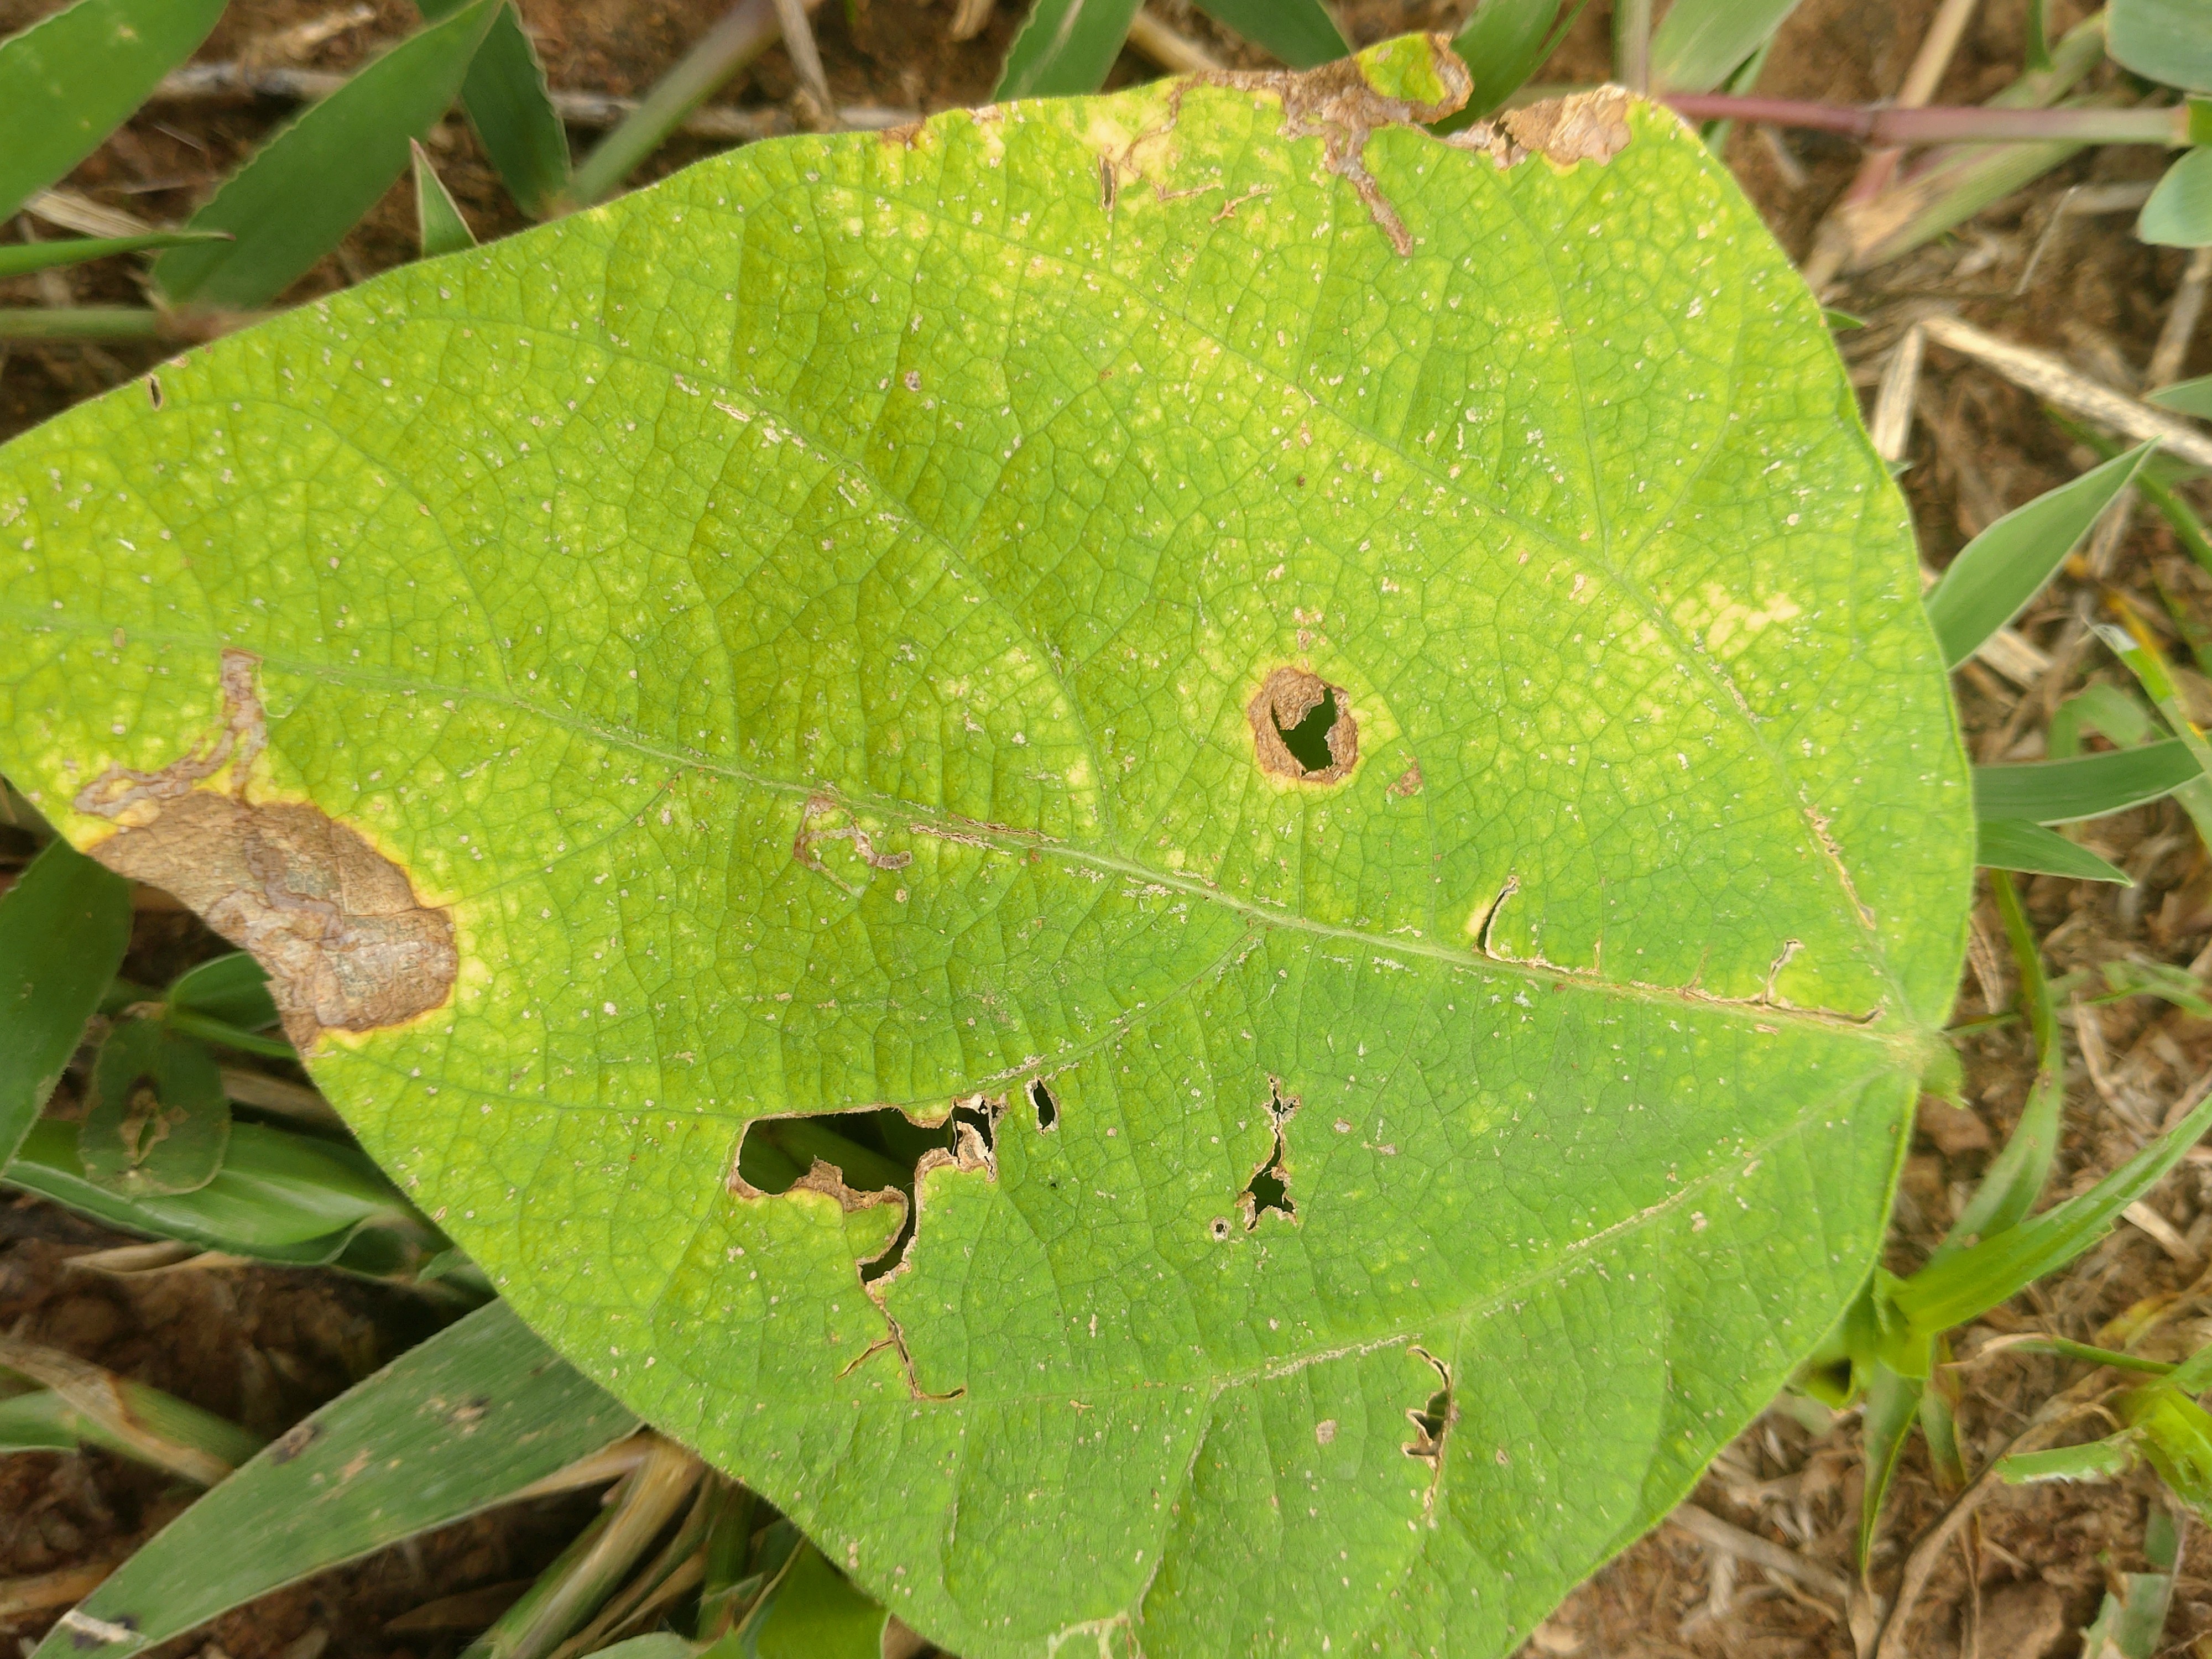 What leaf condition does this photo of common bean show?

rust
